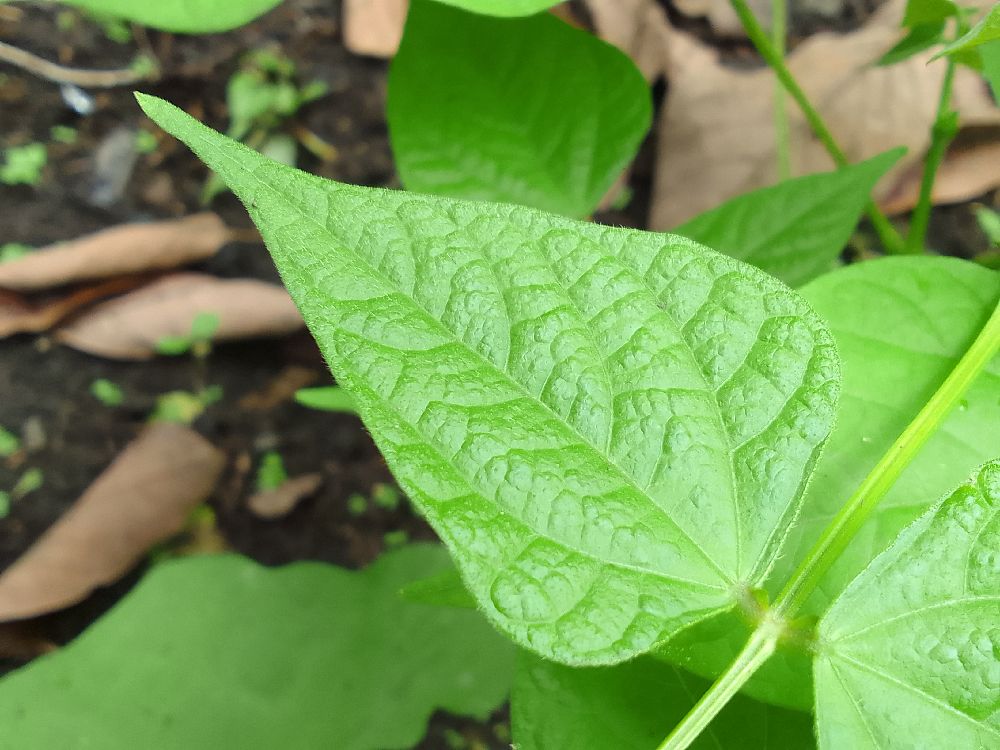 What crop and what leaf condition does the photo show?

common bean, healthy
